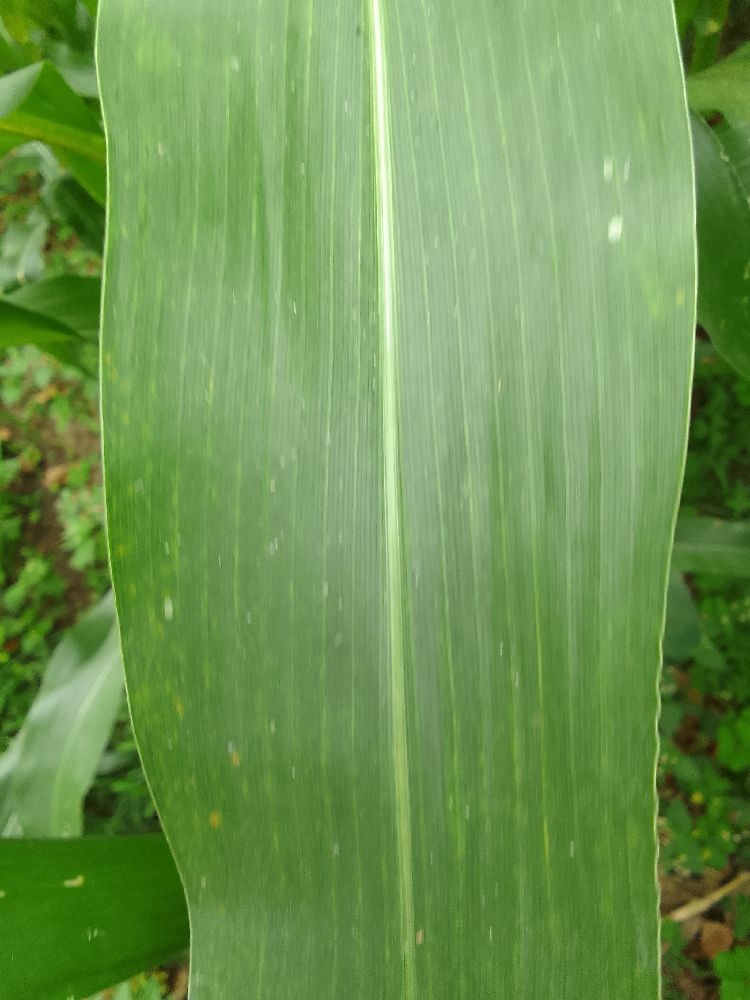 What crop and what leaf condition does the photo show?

maize, healthy
